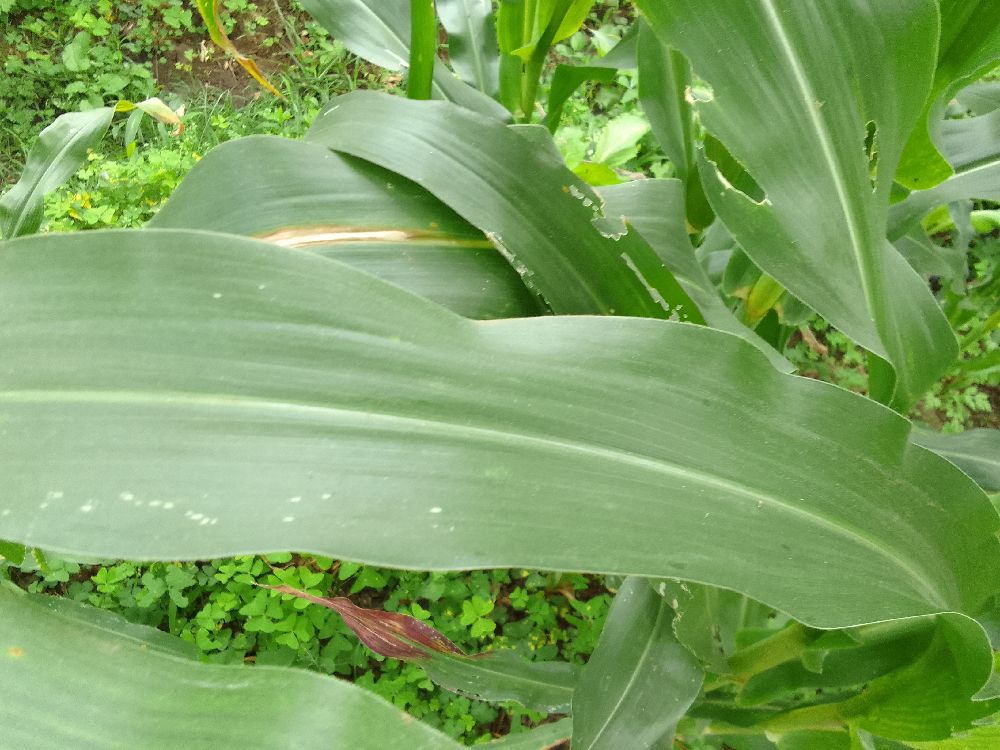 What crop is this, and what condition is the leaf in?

maize, healthy
